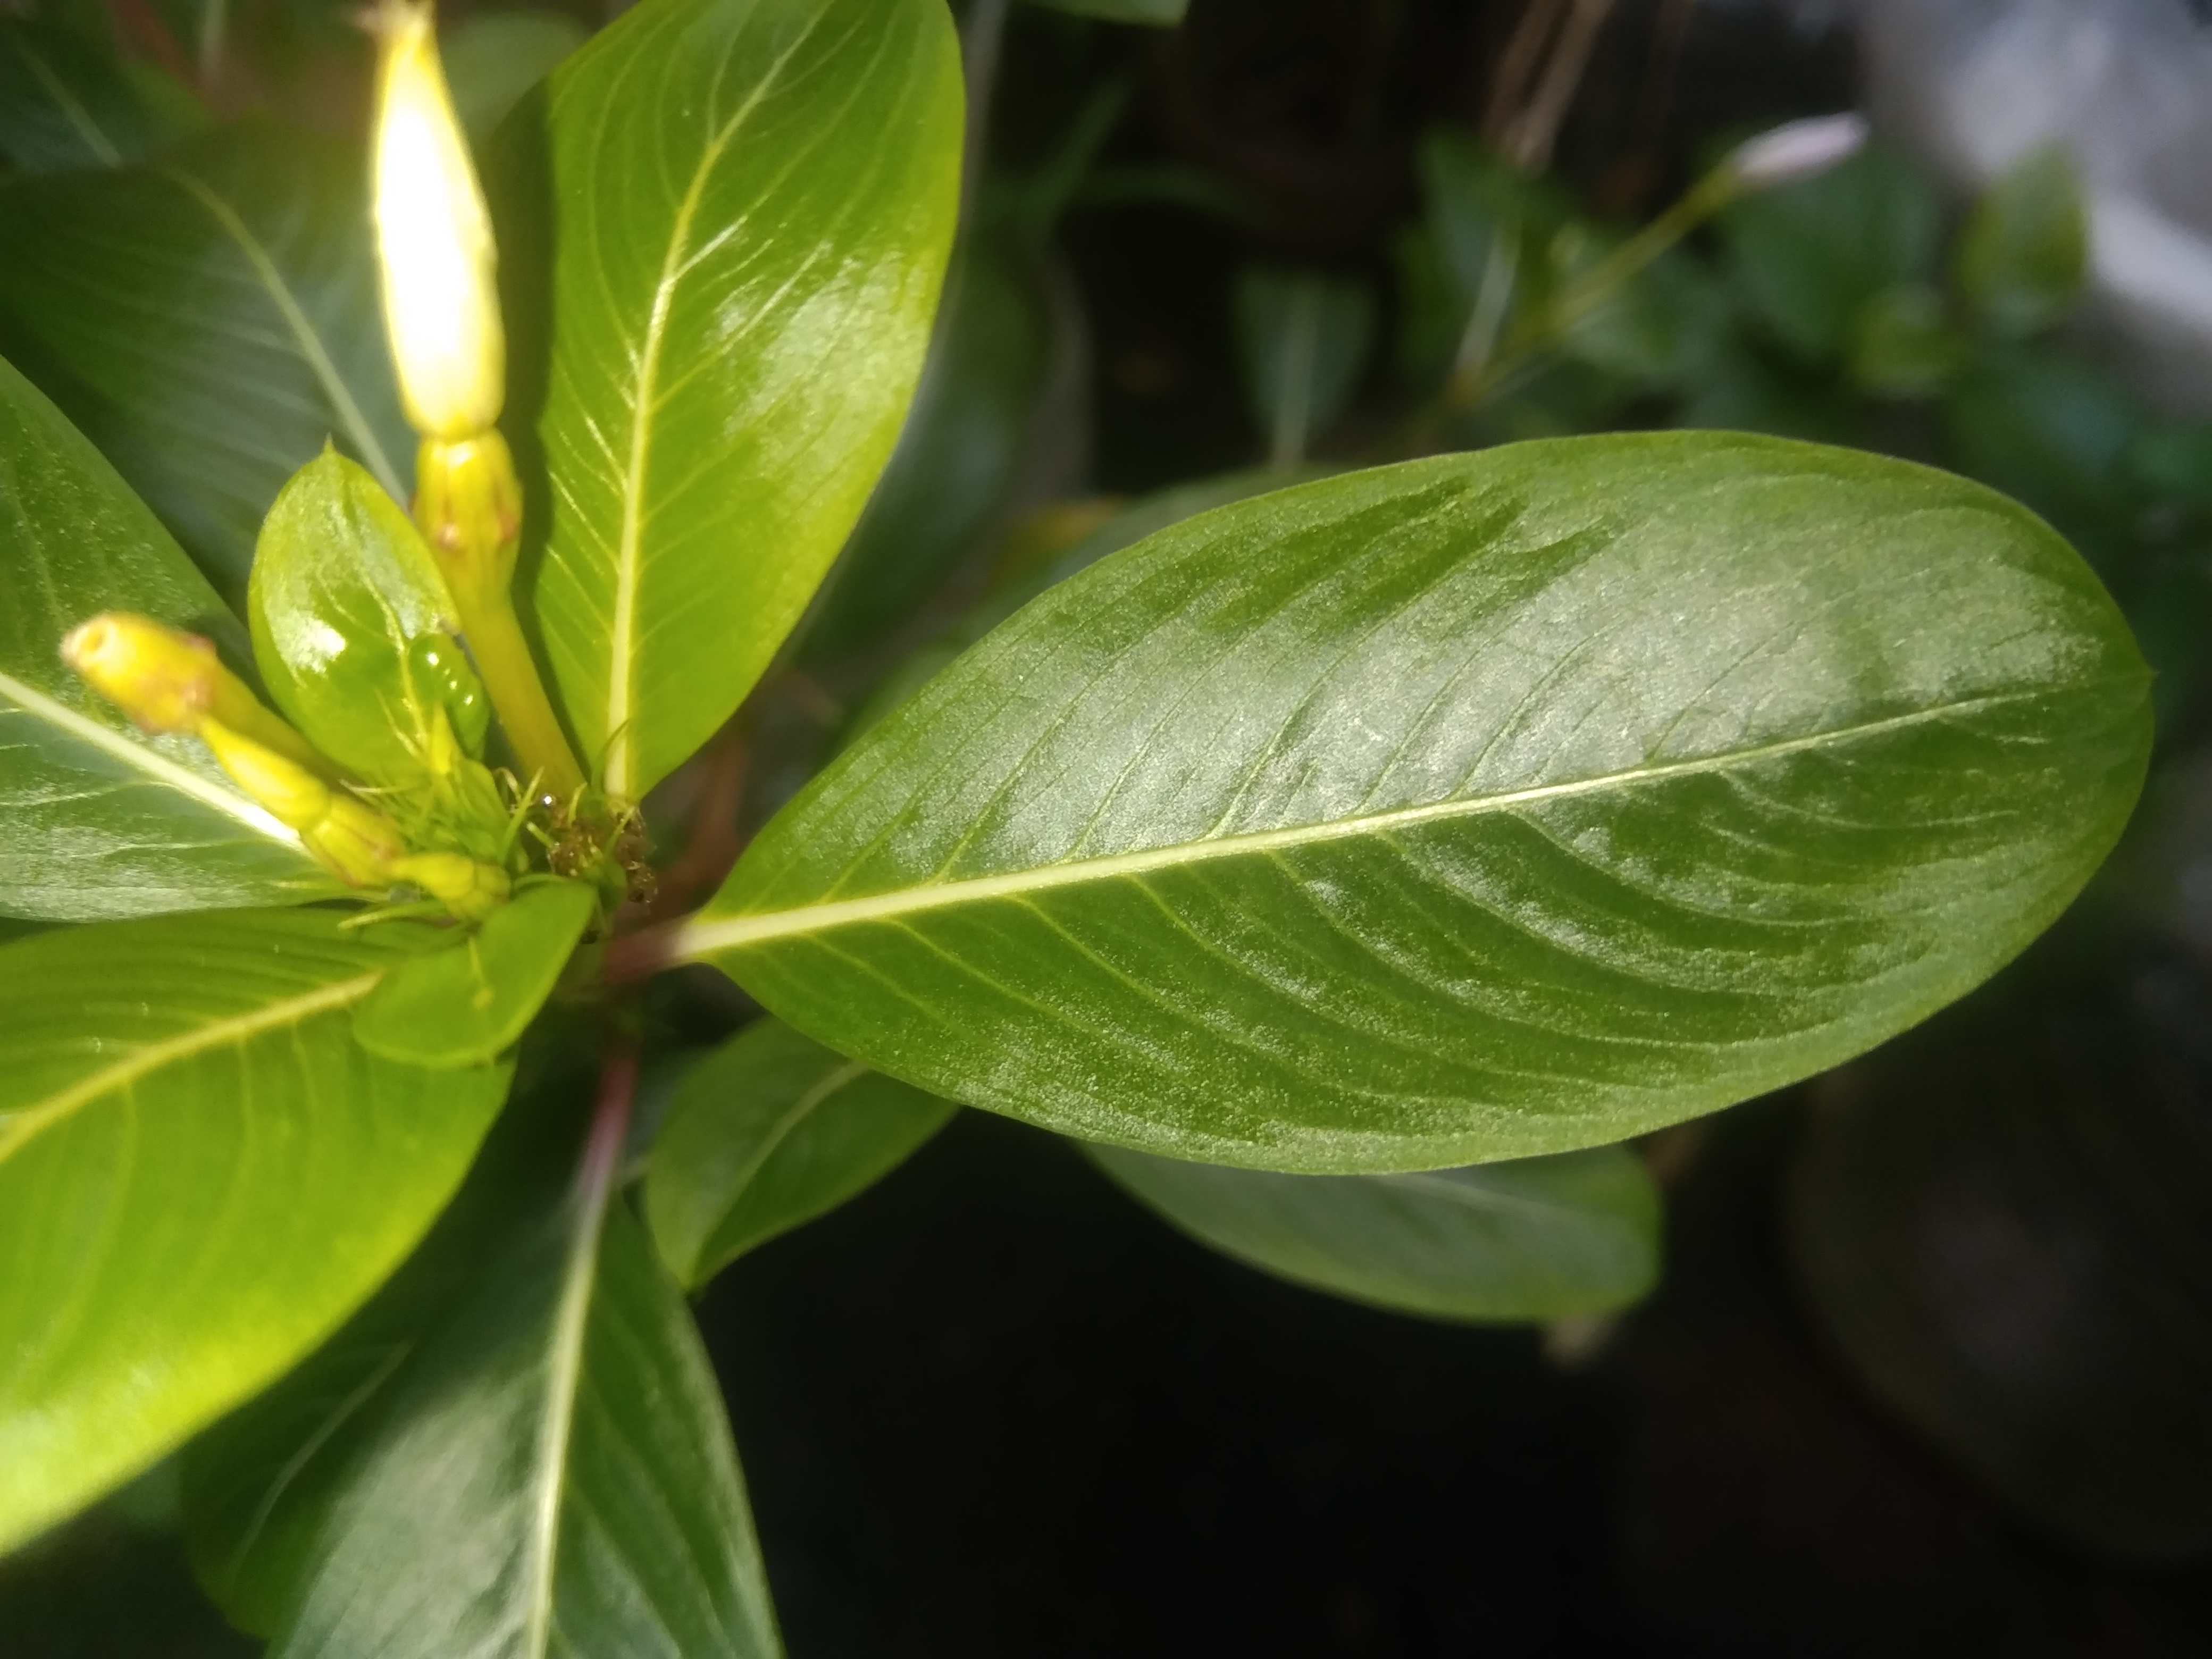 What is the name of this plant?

rose periwinkle
